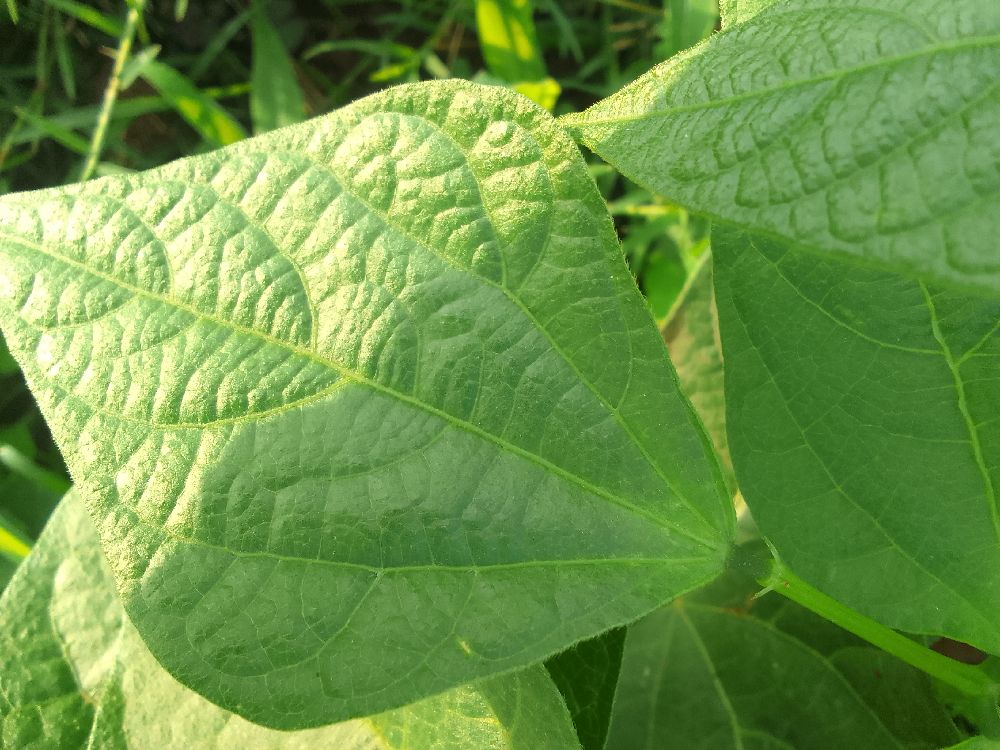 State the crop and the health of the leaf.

common bean, healthy
